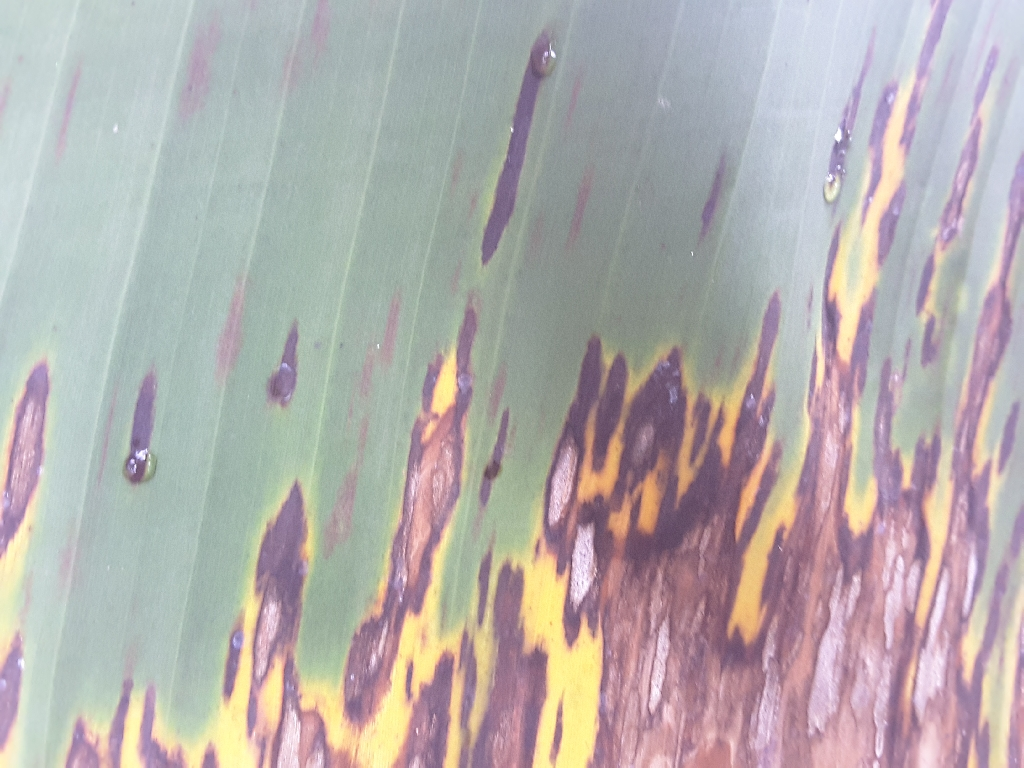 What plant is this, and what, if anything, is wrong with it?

banana, black sigatoka
